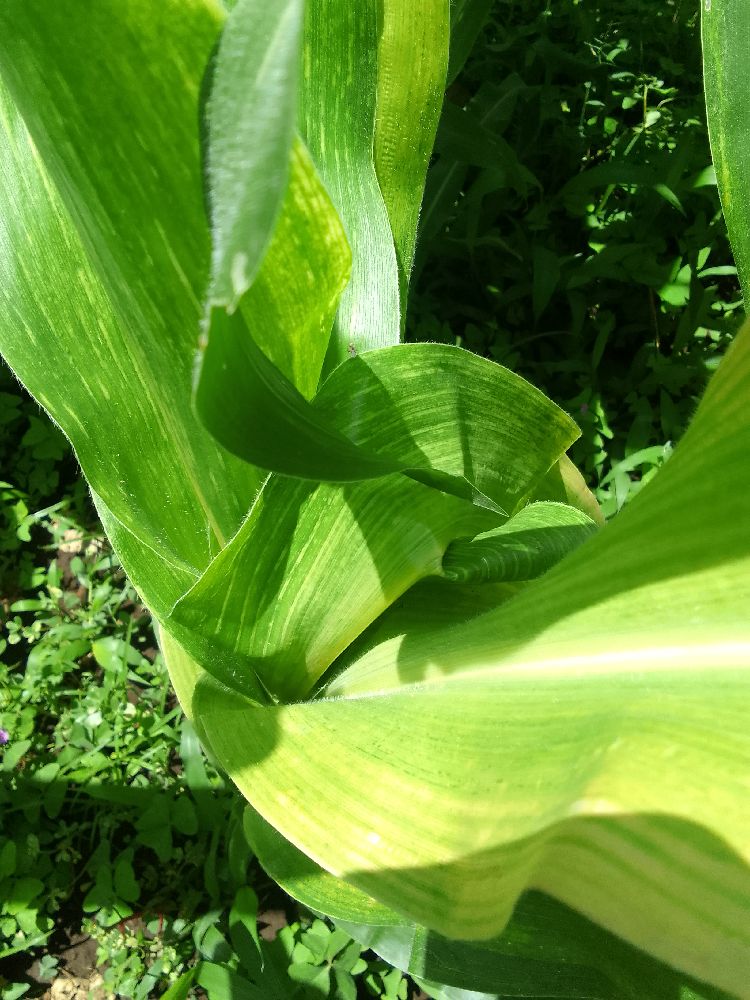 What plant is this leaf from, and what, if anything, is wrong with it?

maize, maize lethal necrosis
